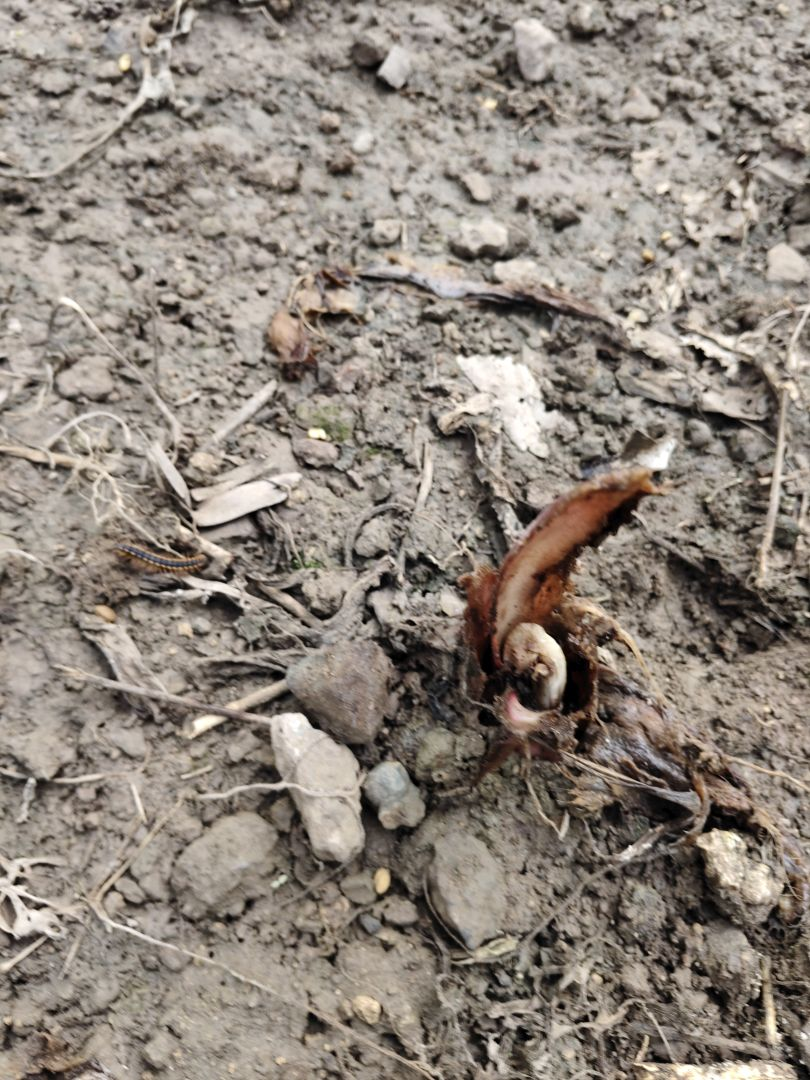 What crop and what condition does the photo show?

taro, root rot
